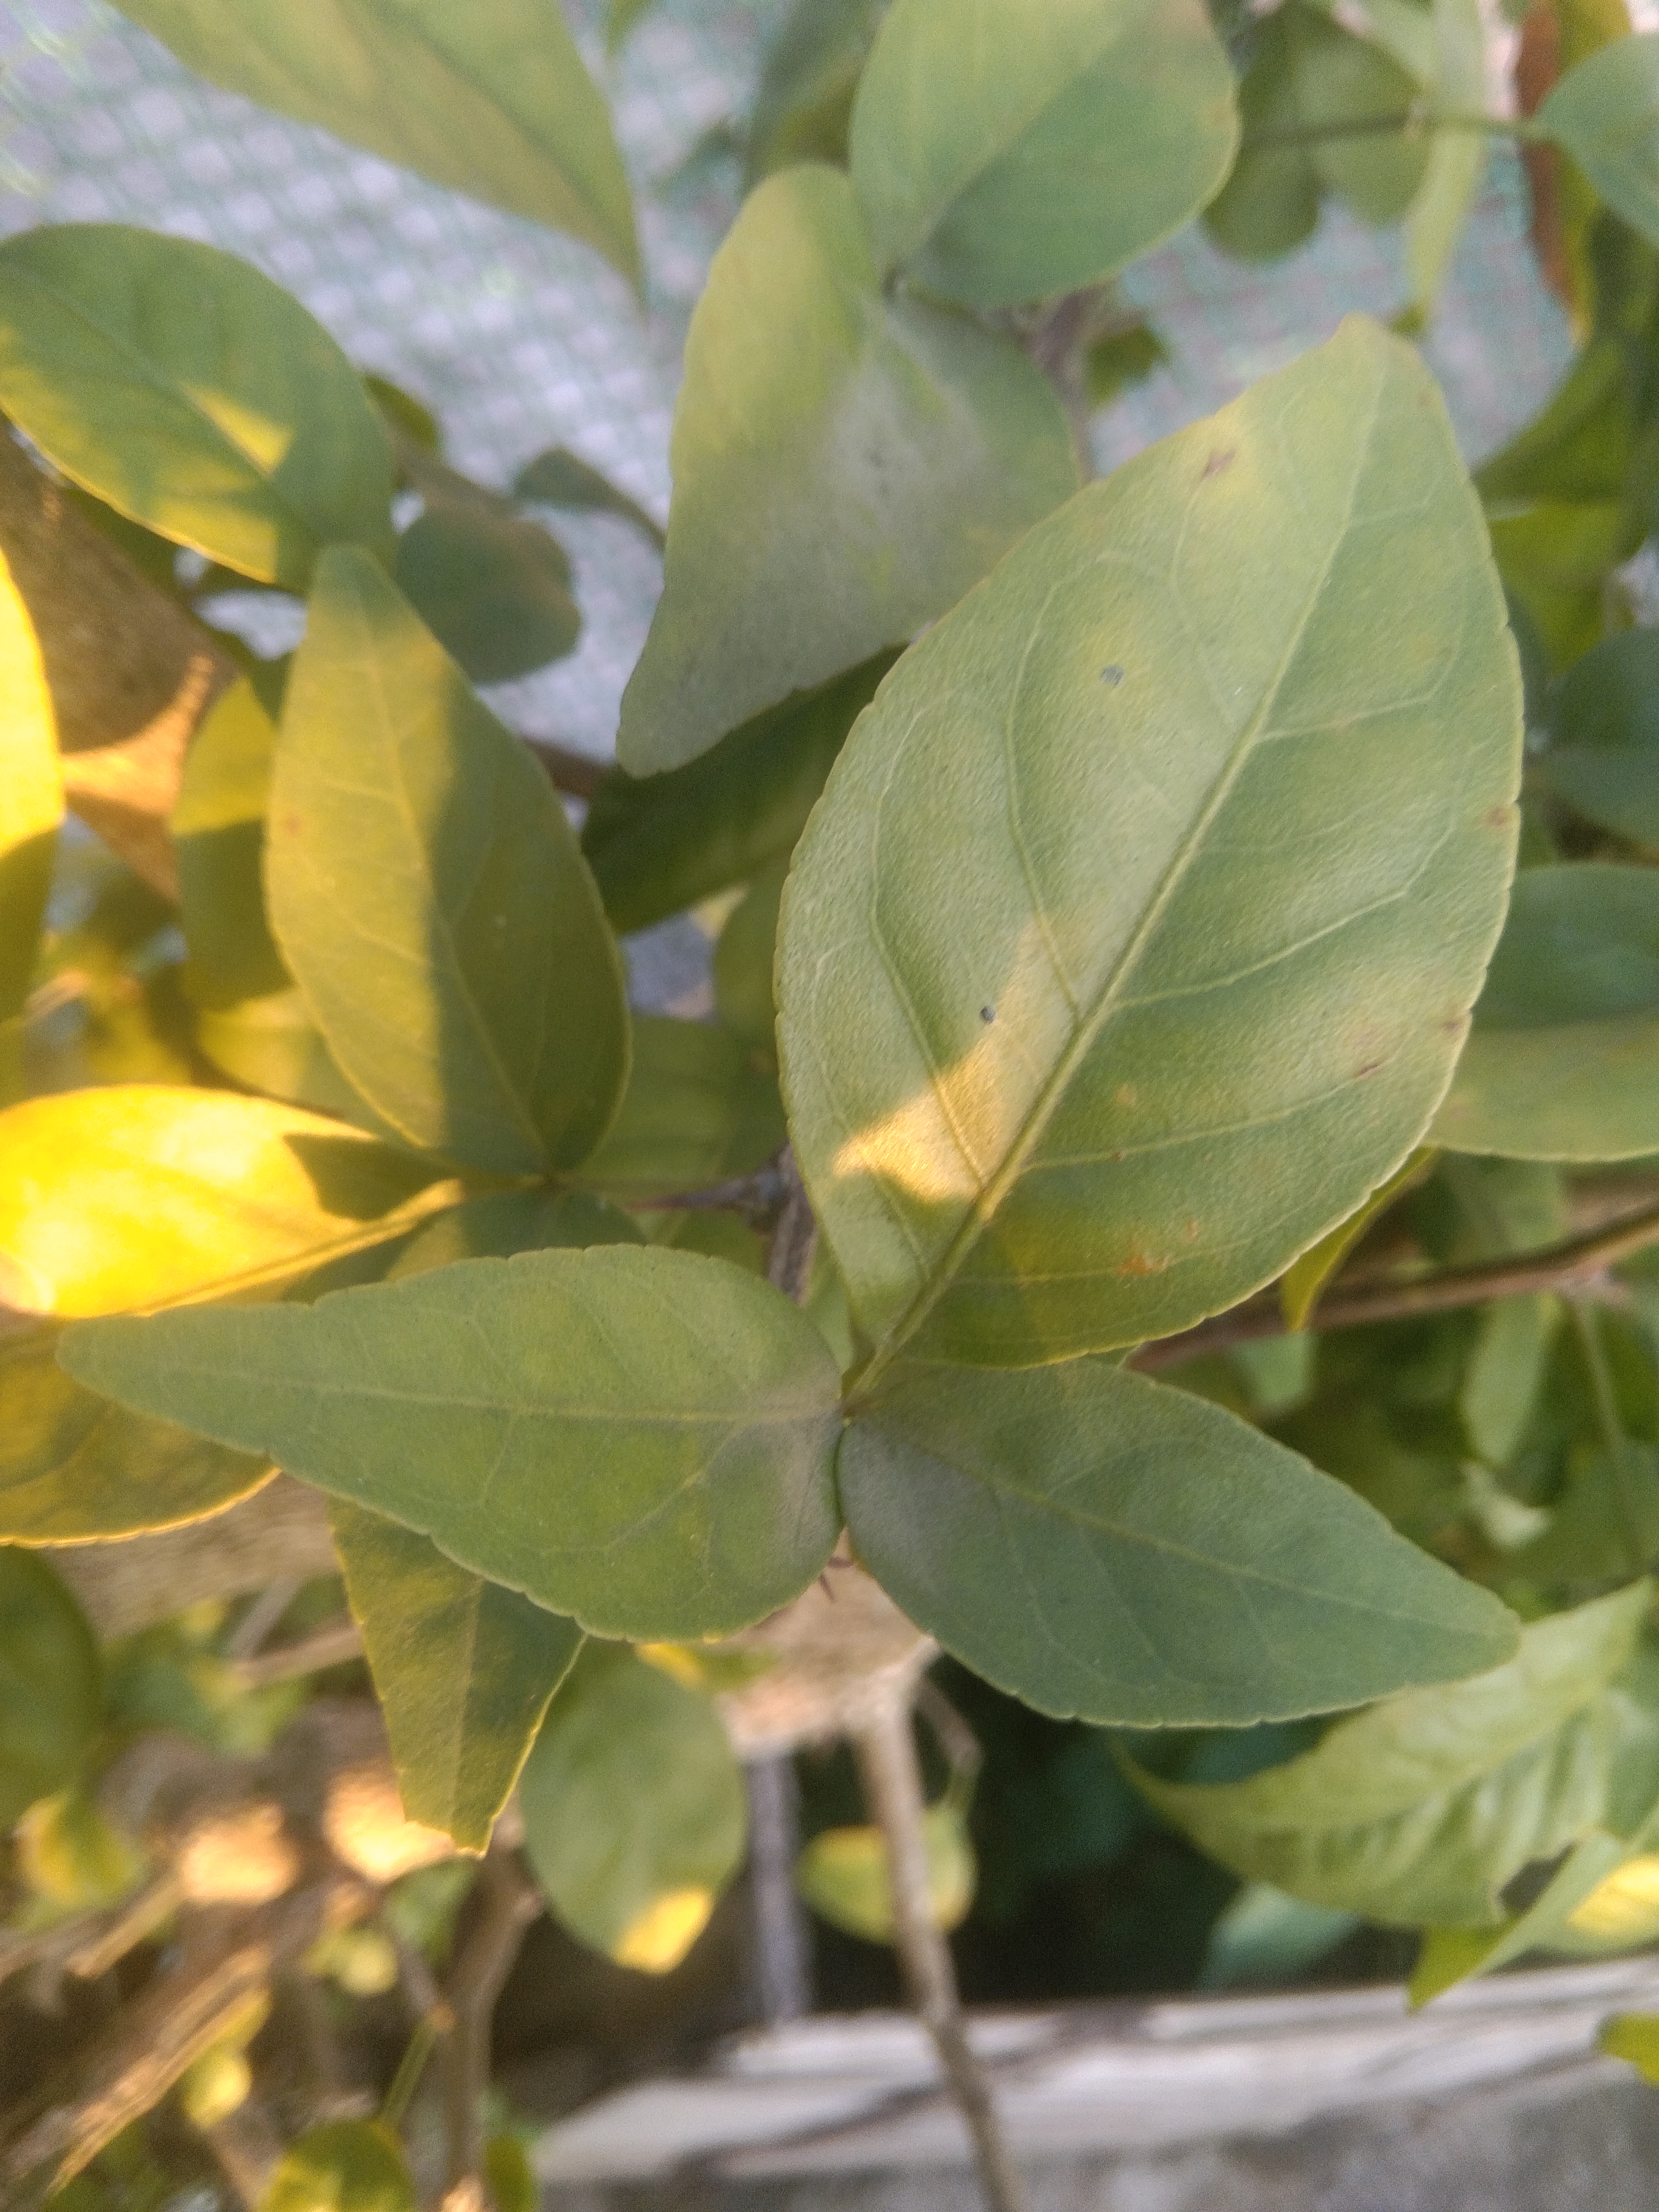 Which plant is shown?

wood apple
